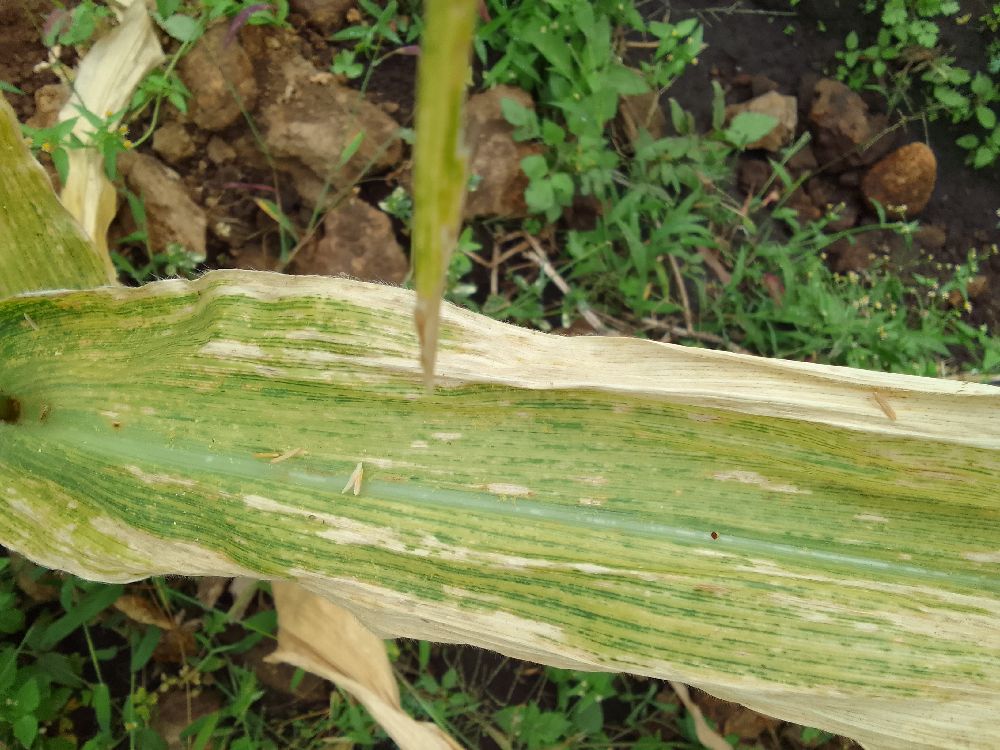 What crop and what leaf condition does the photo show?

maize, maize lethal necrosis
